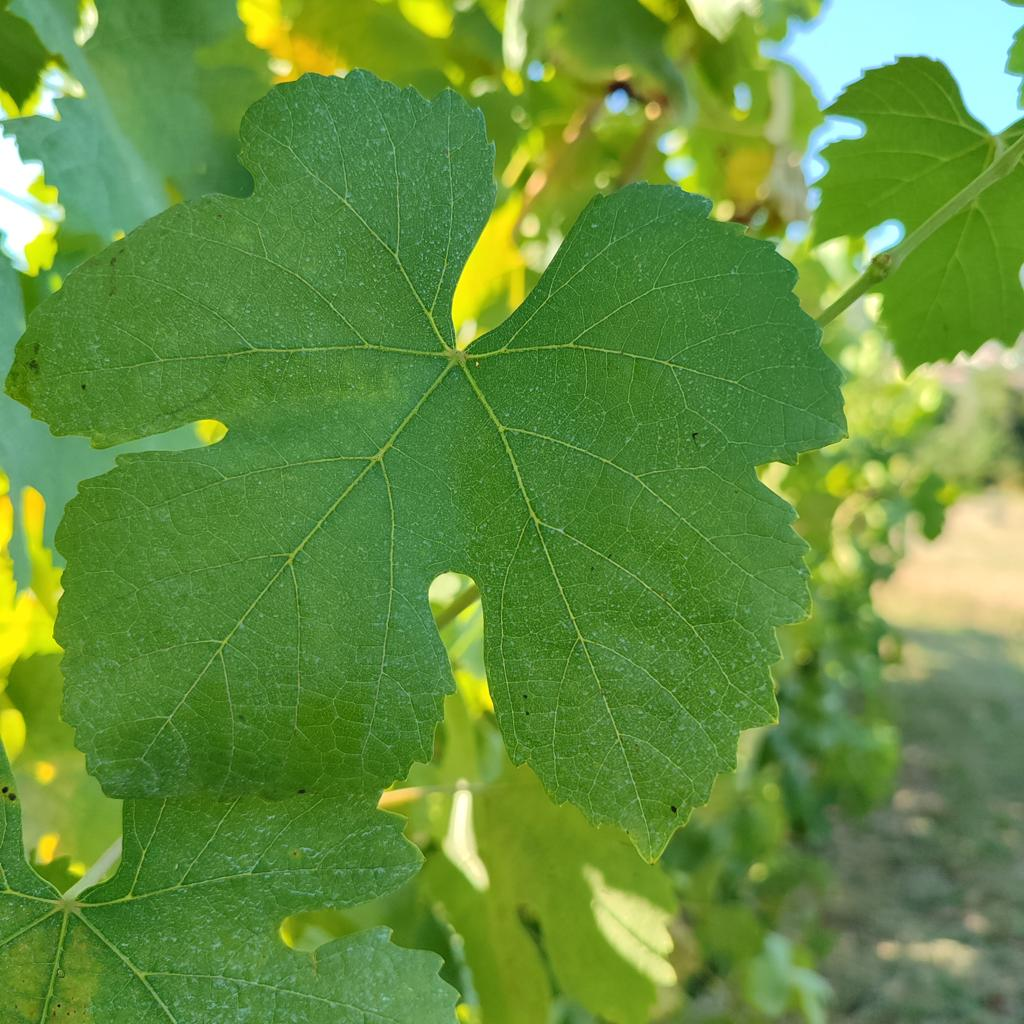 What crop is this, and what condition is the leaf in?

grapevine, healthy
